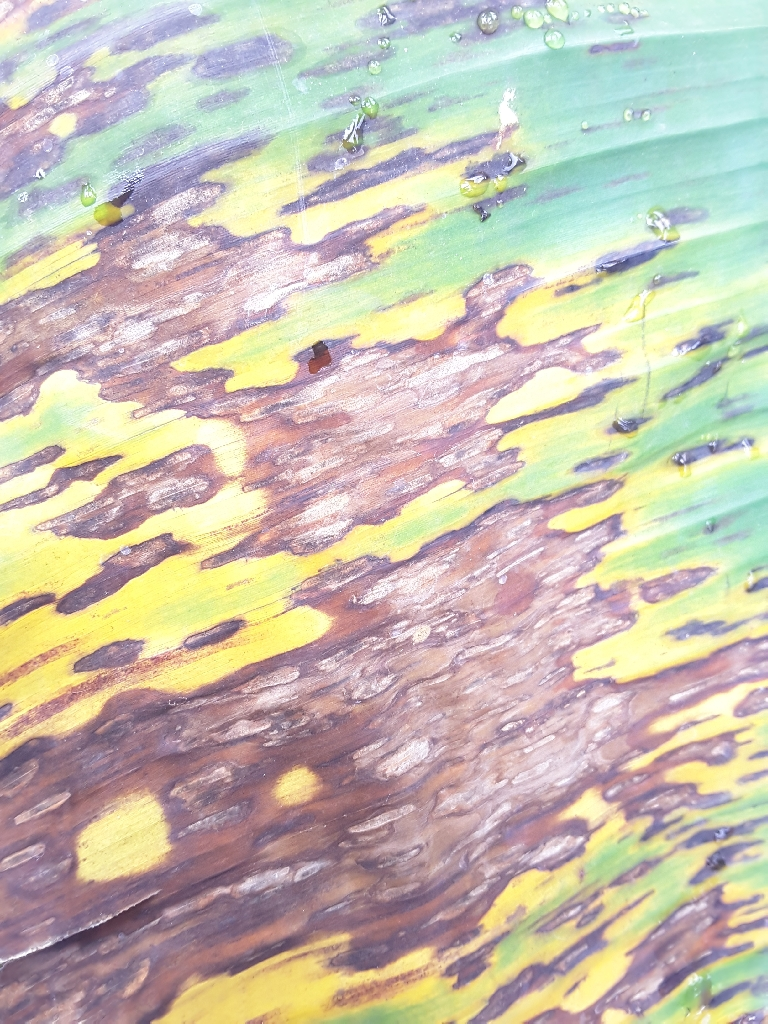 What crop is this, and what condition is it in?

banana, black sigatoka
